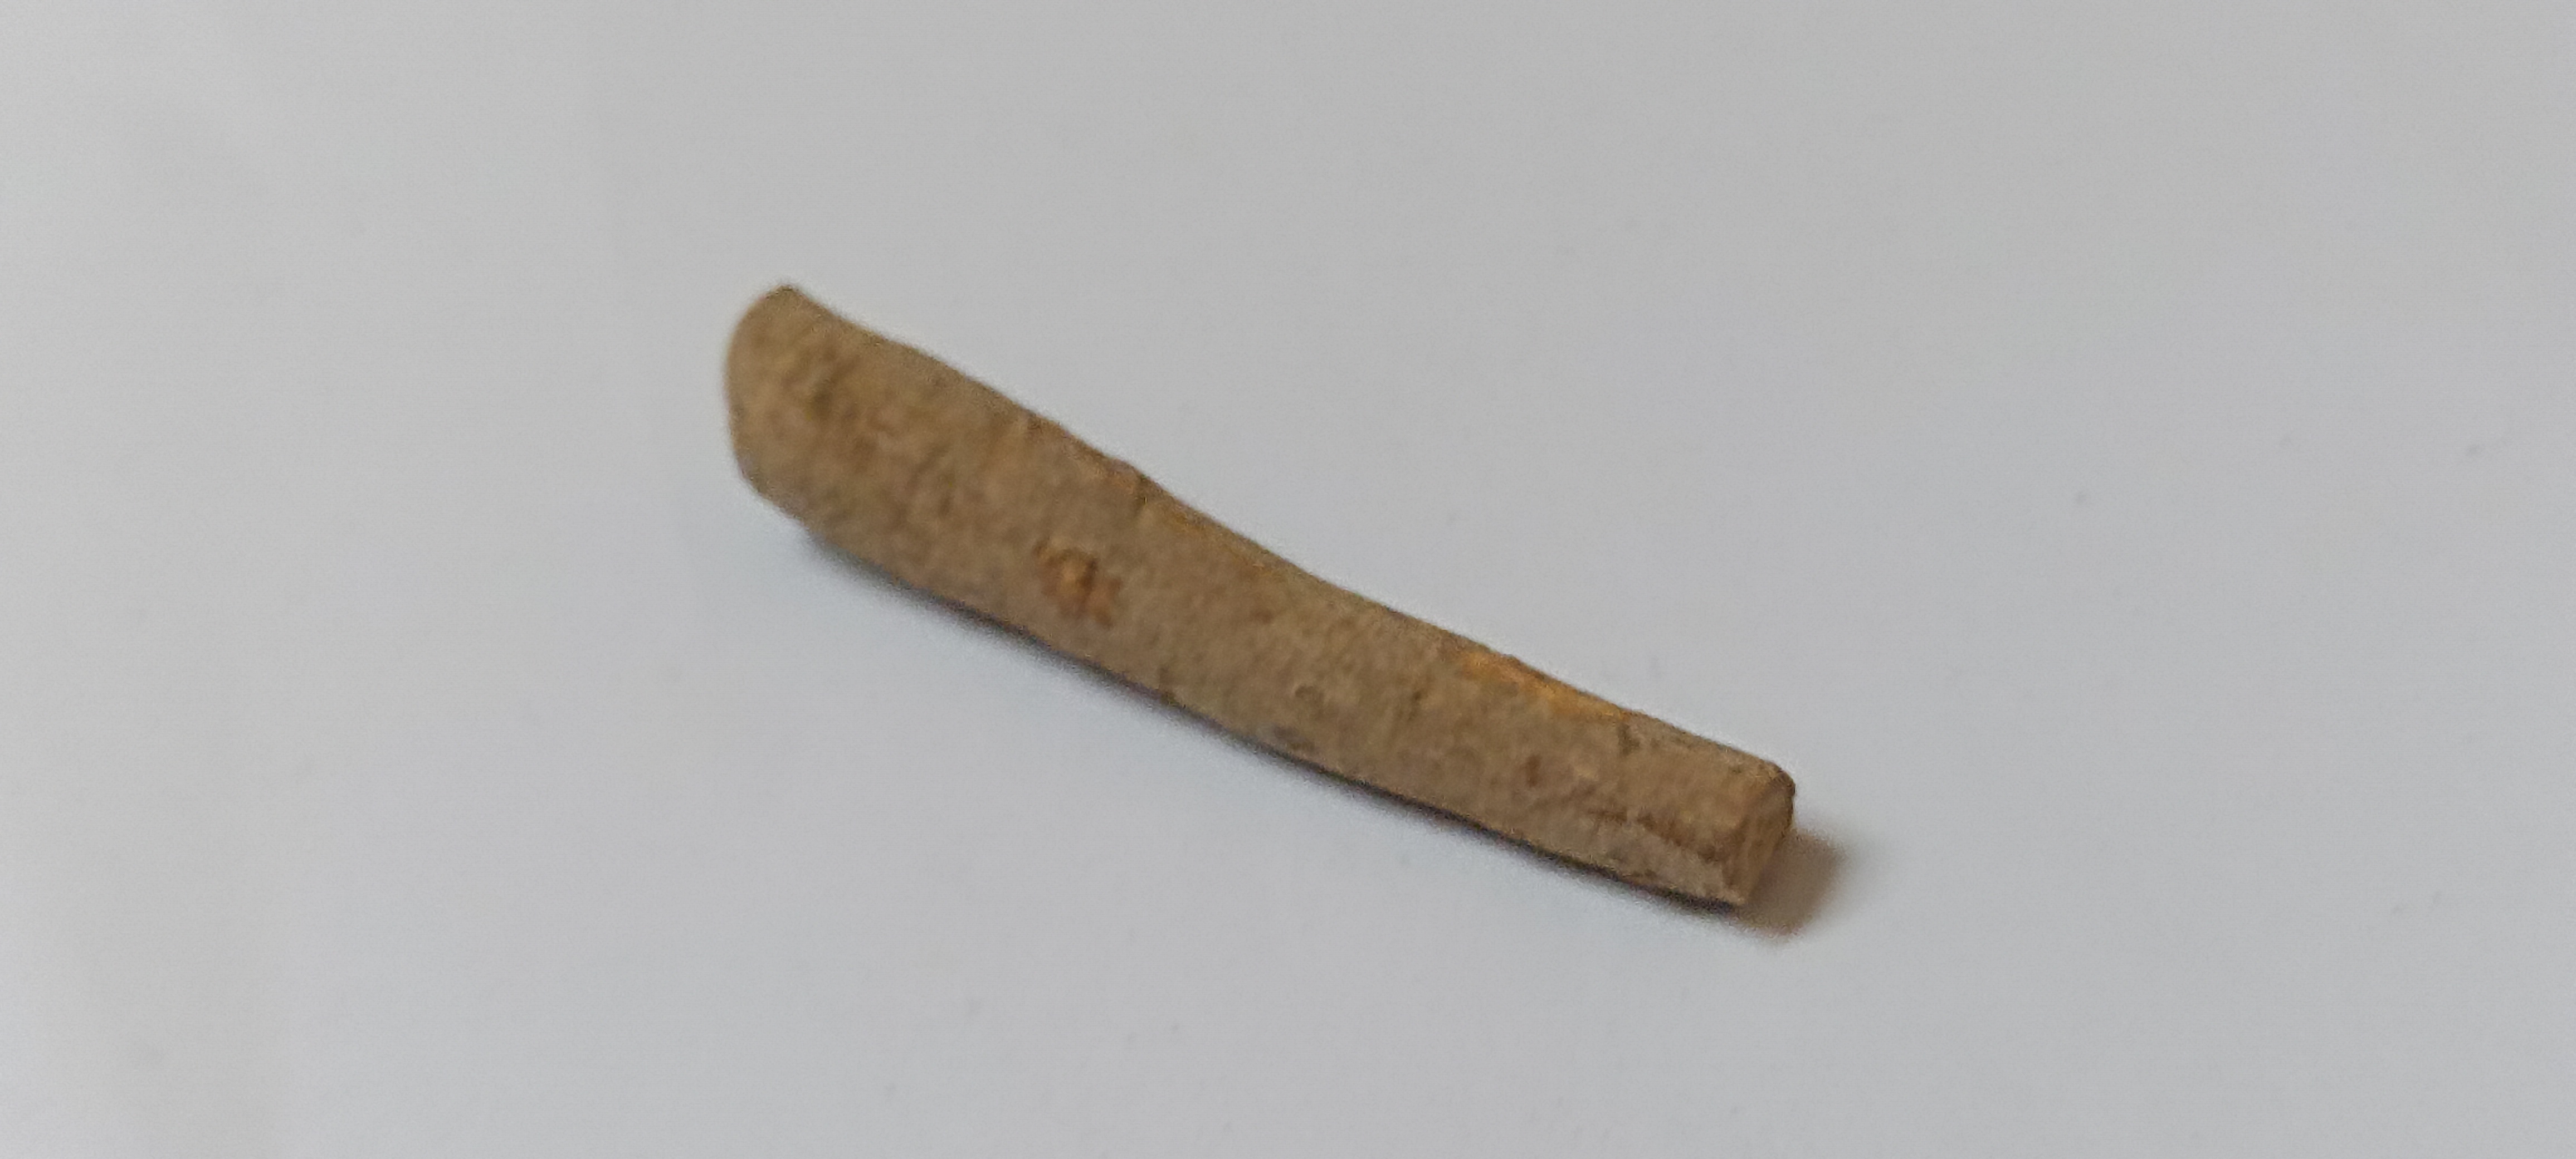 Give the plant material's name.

ashwagandha
